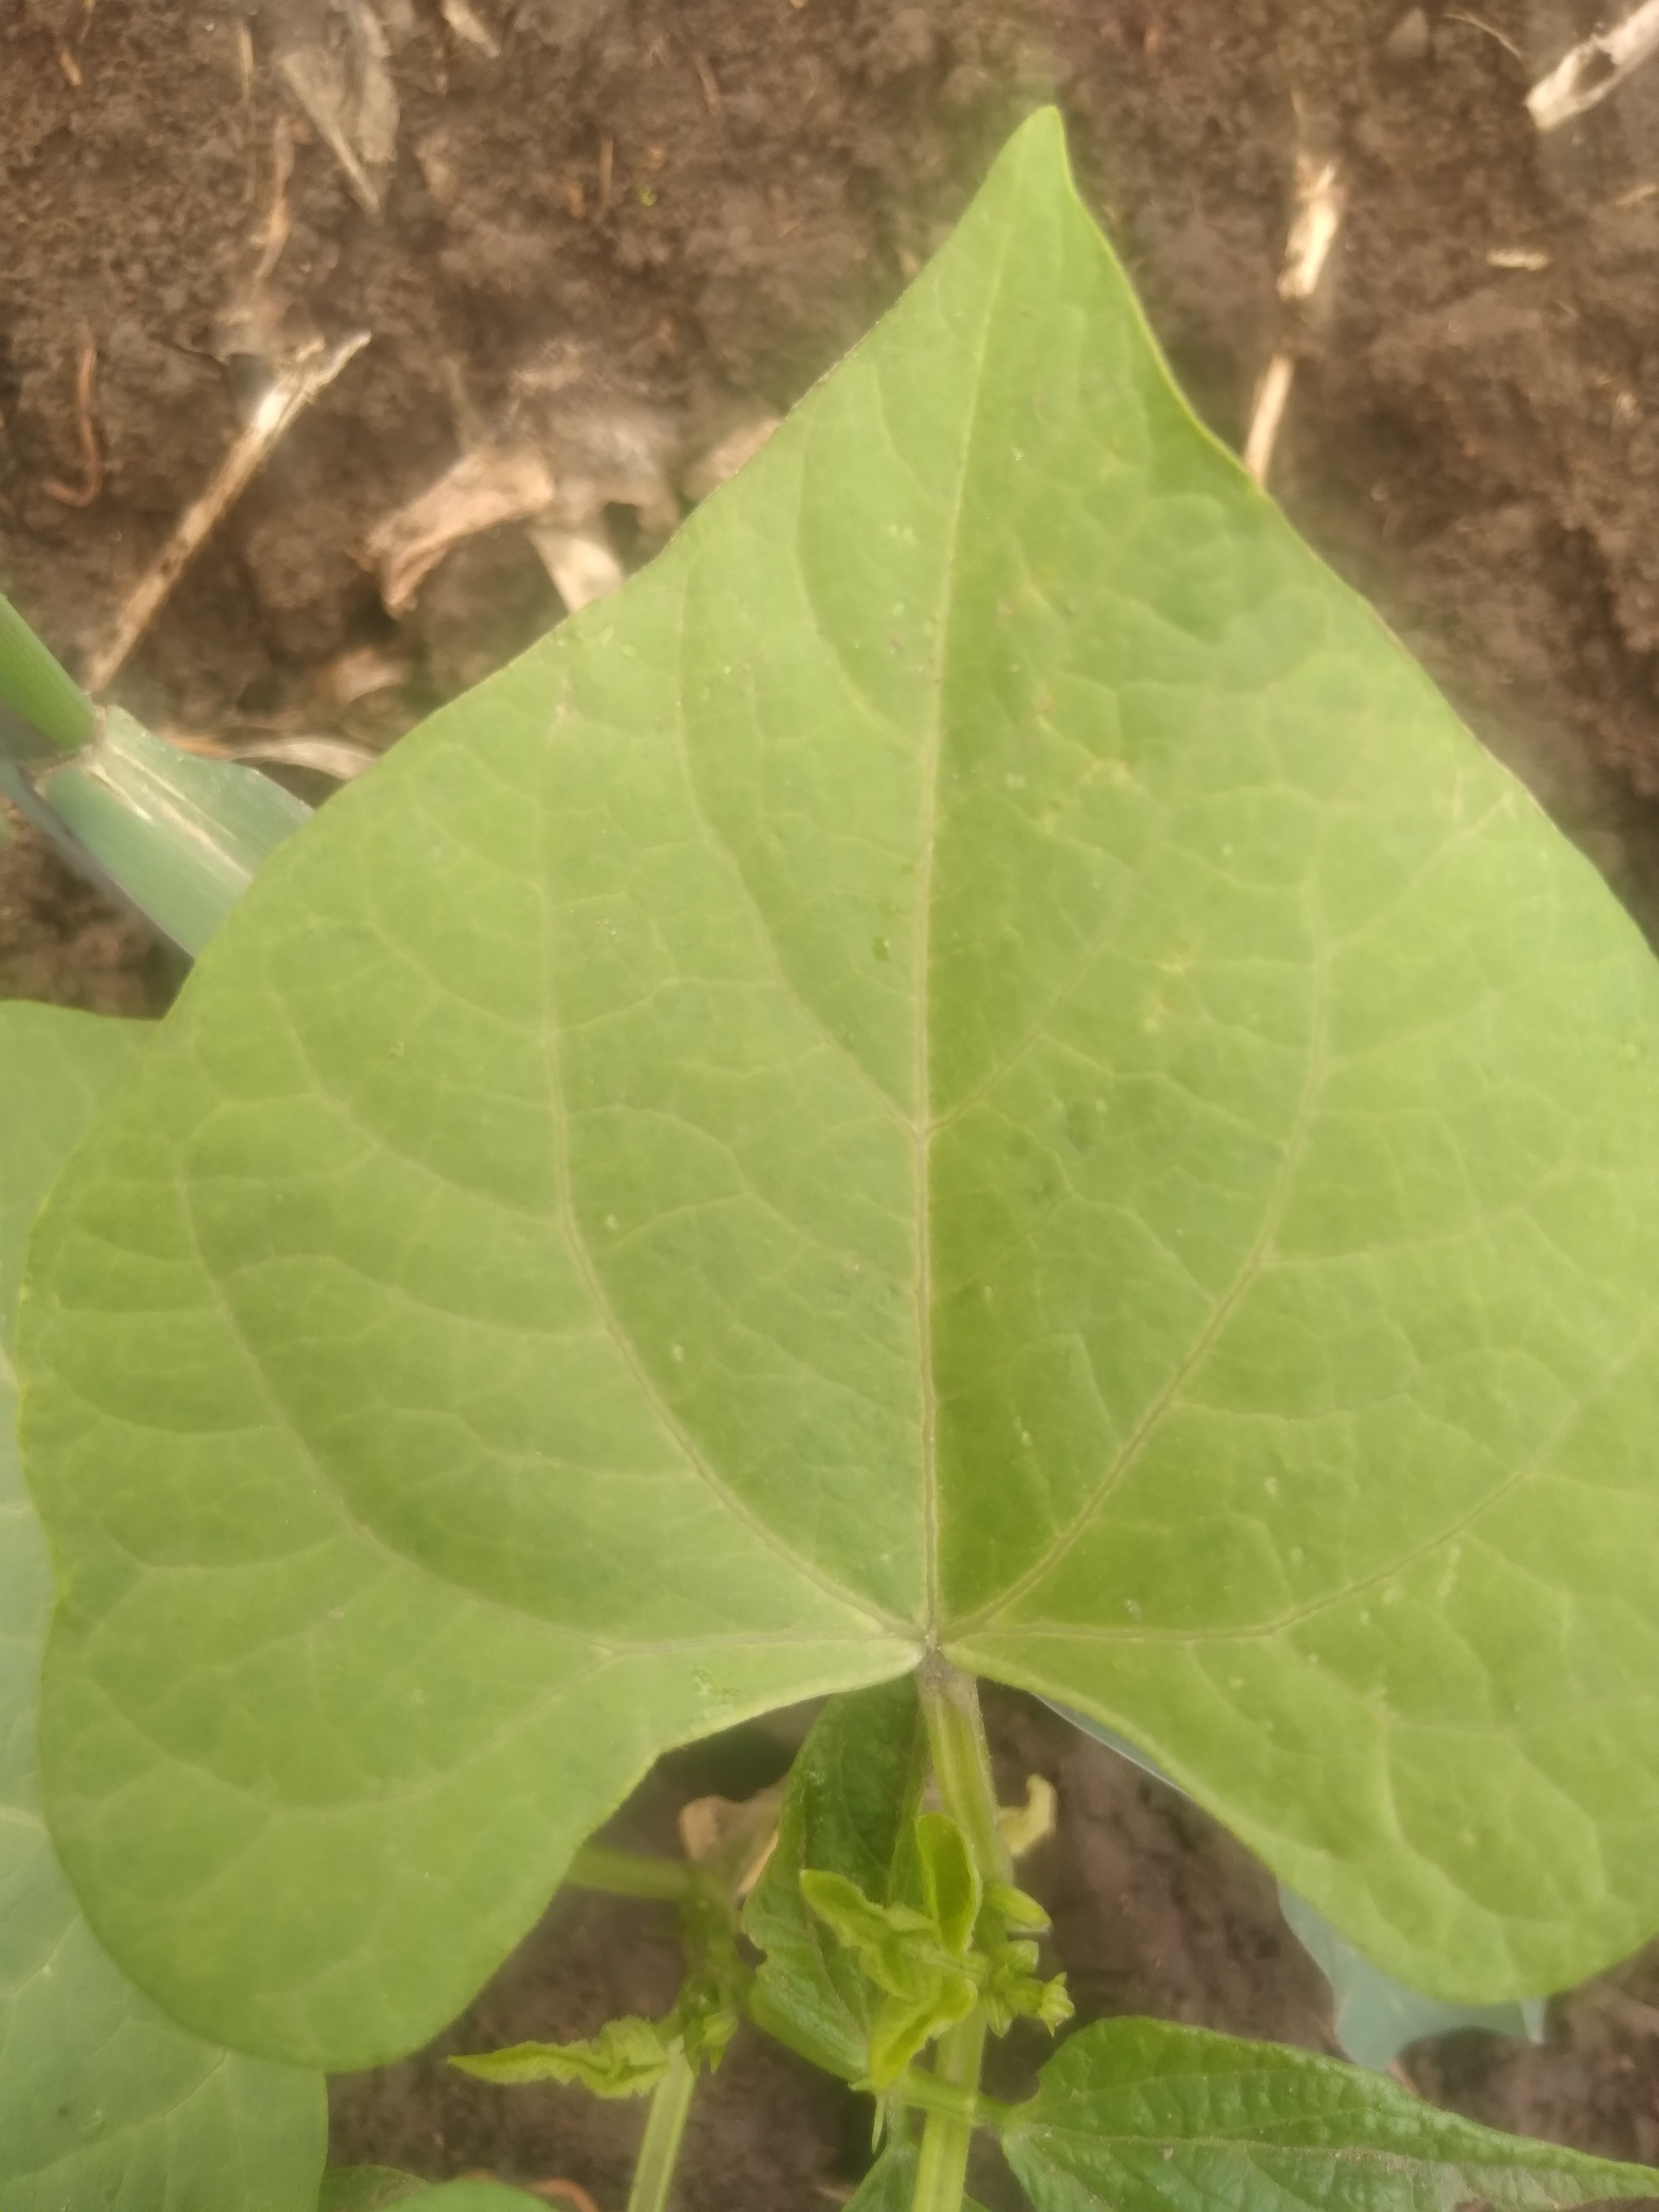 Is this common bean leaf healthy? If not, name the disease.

healthy
